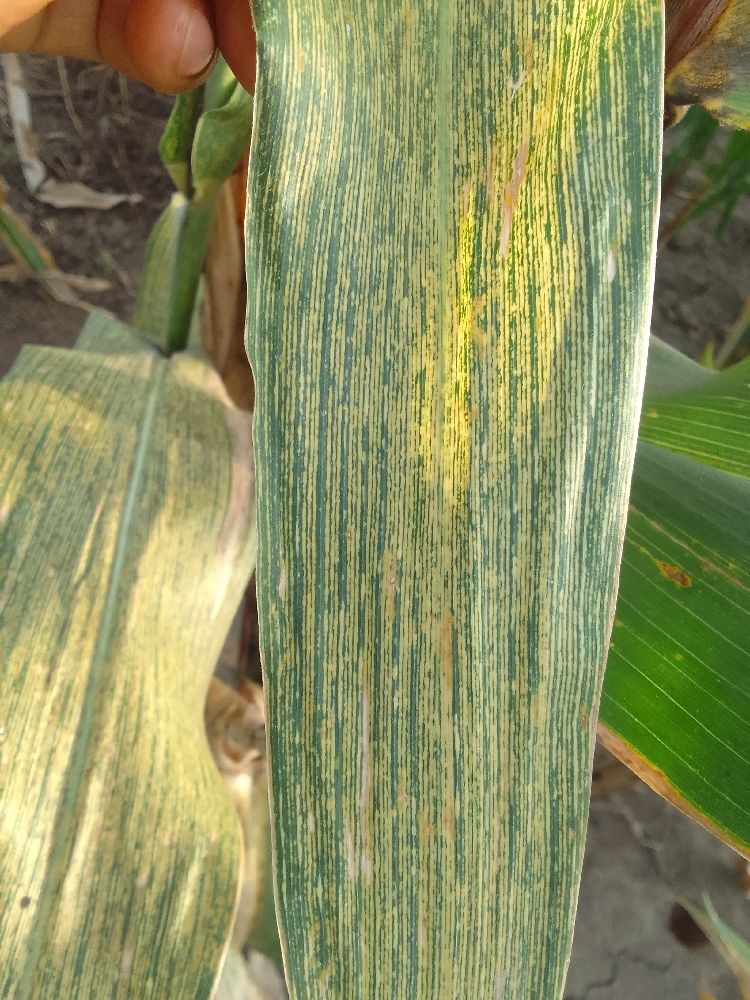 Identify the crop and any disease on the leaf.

maize, maize streak virus
